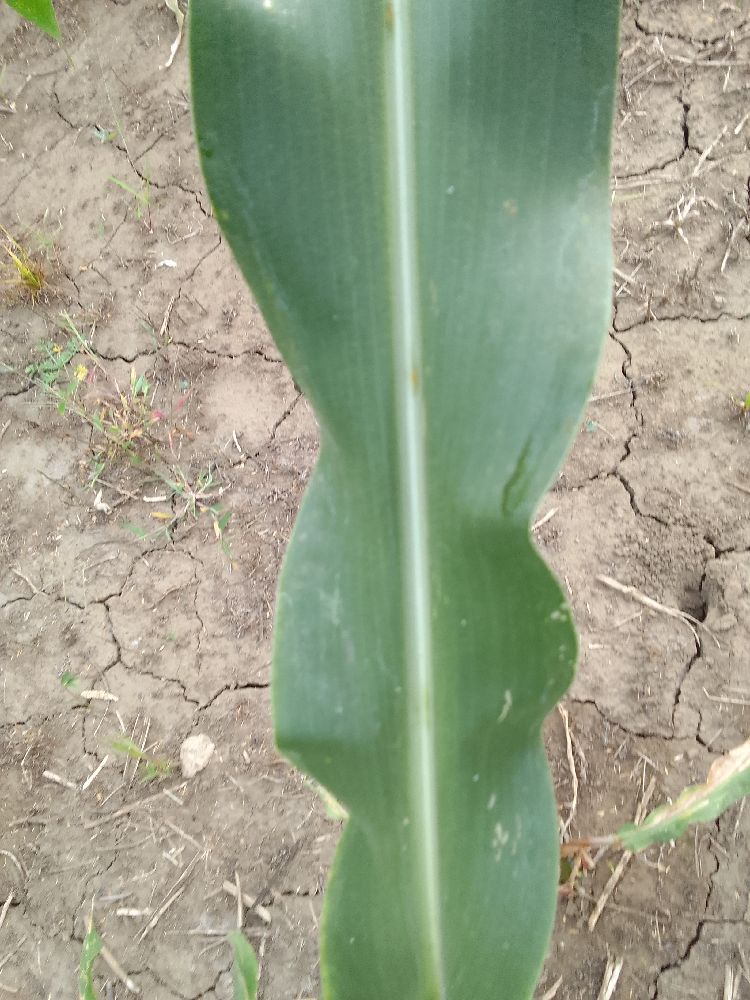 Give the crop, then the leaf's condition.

maize, healthy
